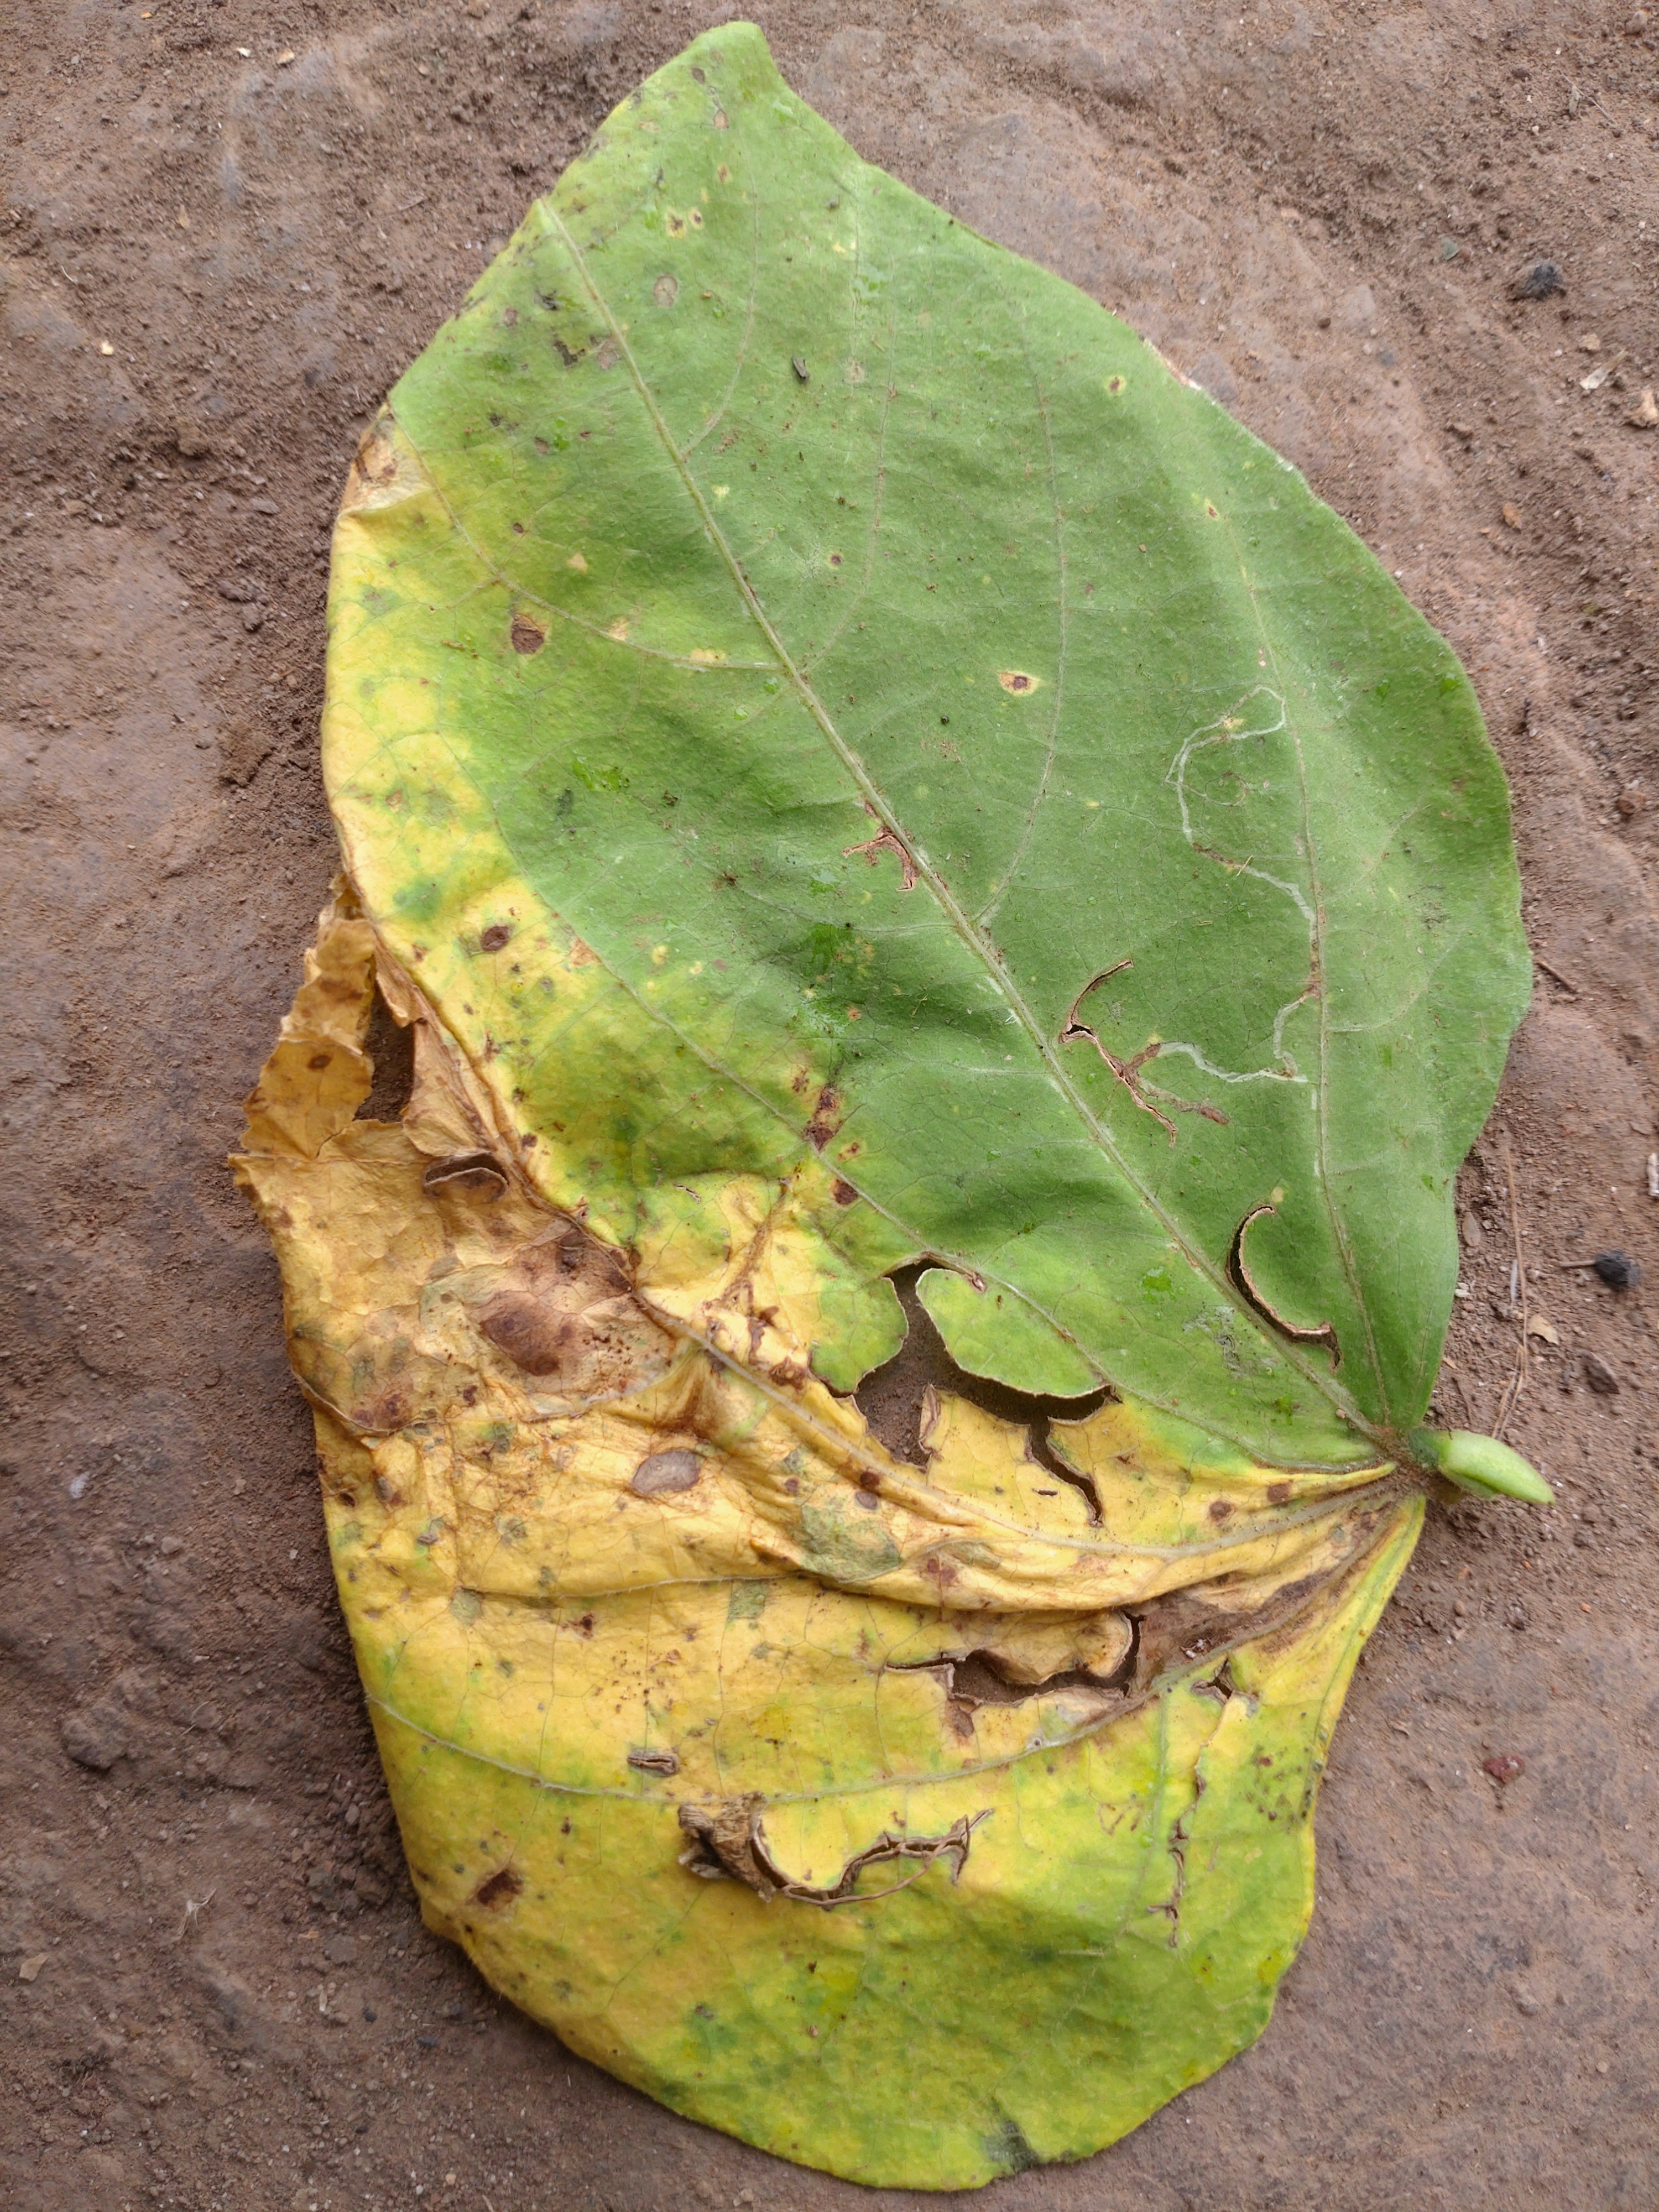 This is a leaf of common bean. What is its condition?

anthracnose
